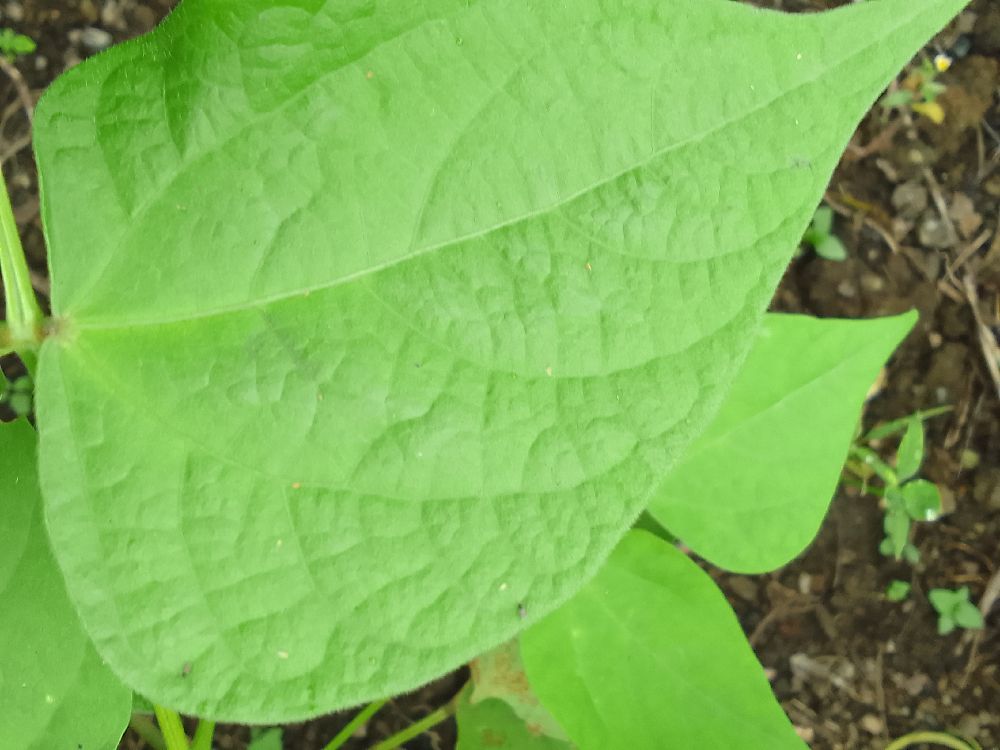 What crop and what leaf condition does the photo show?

common bean, healthy
